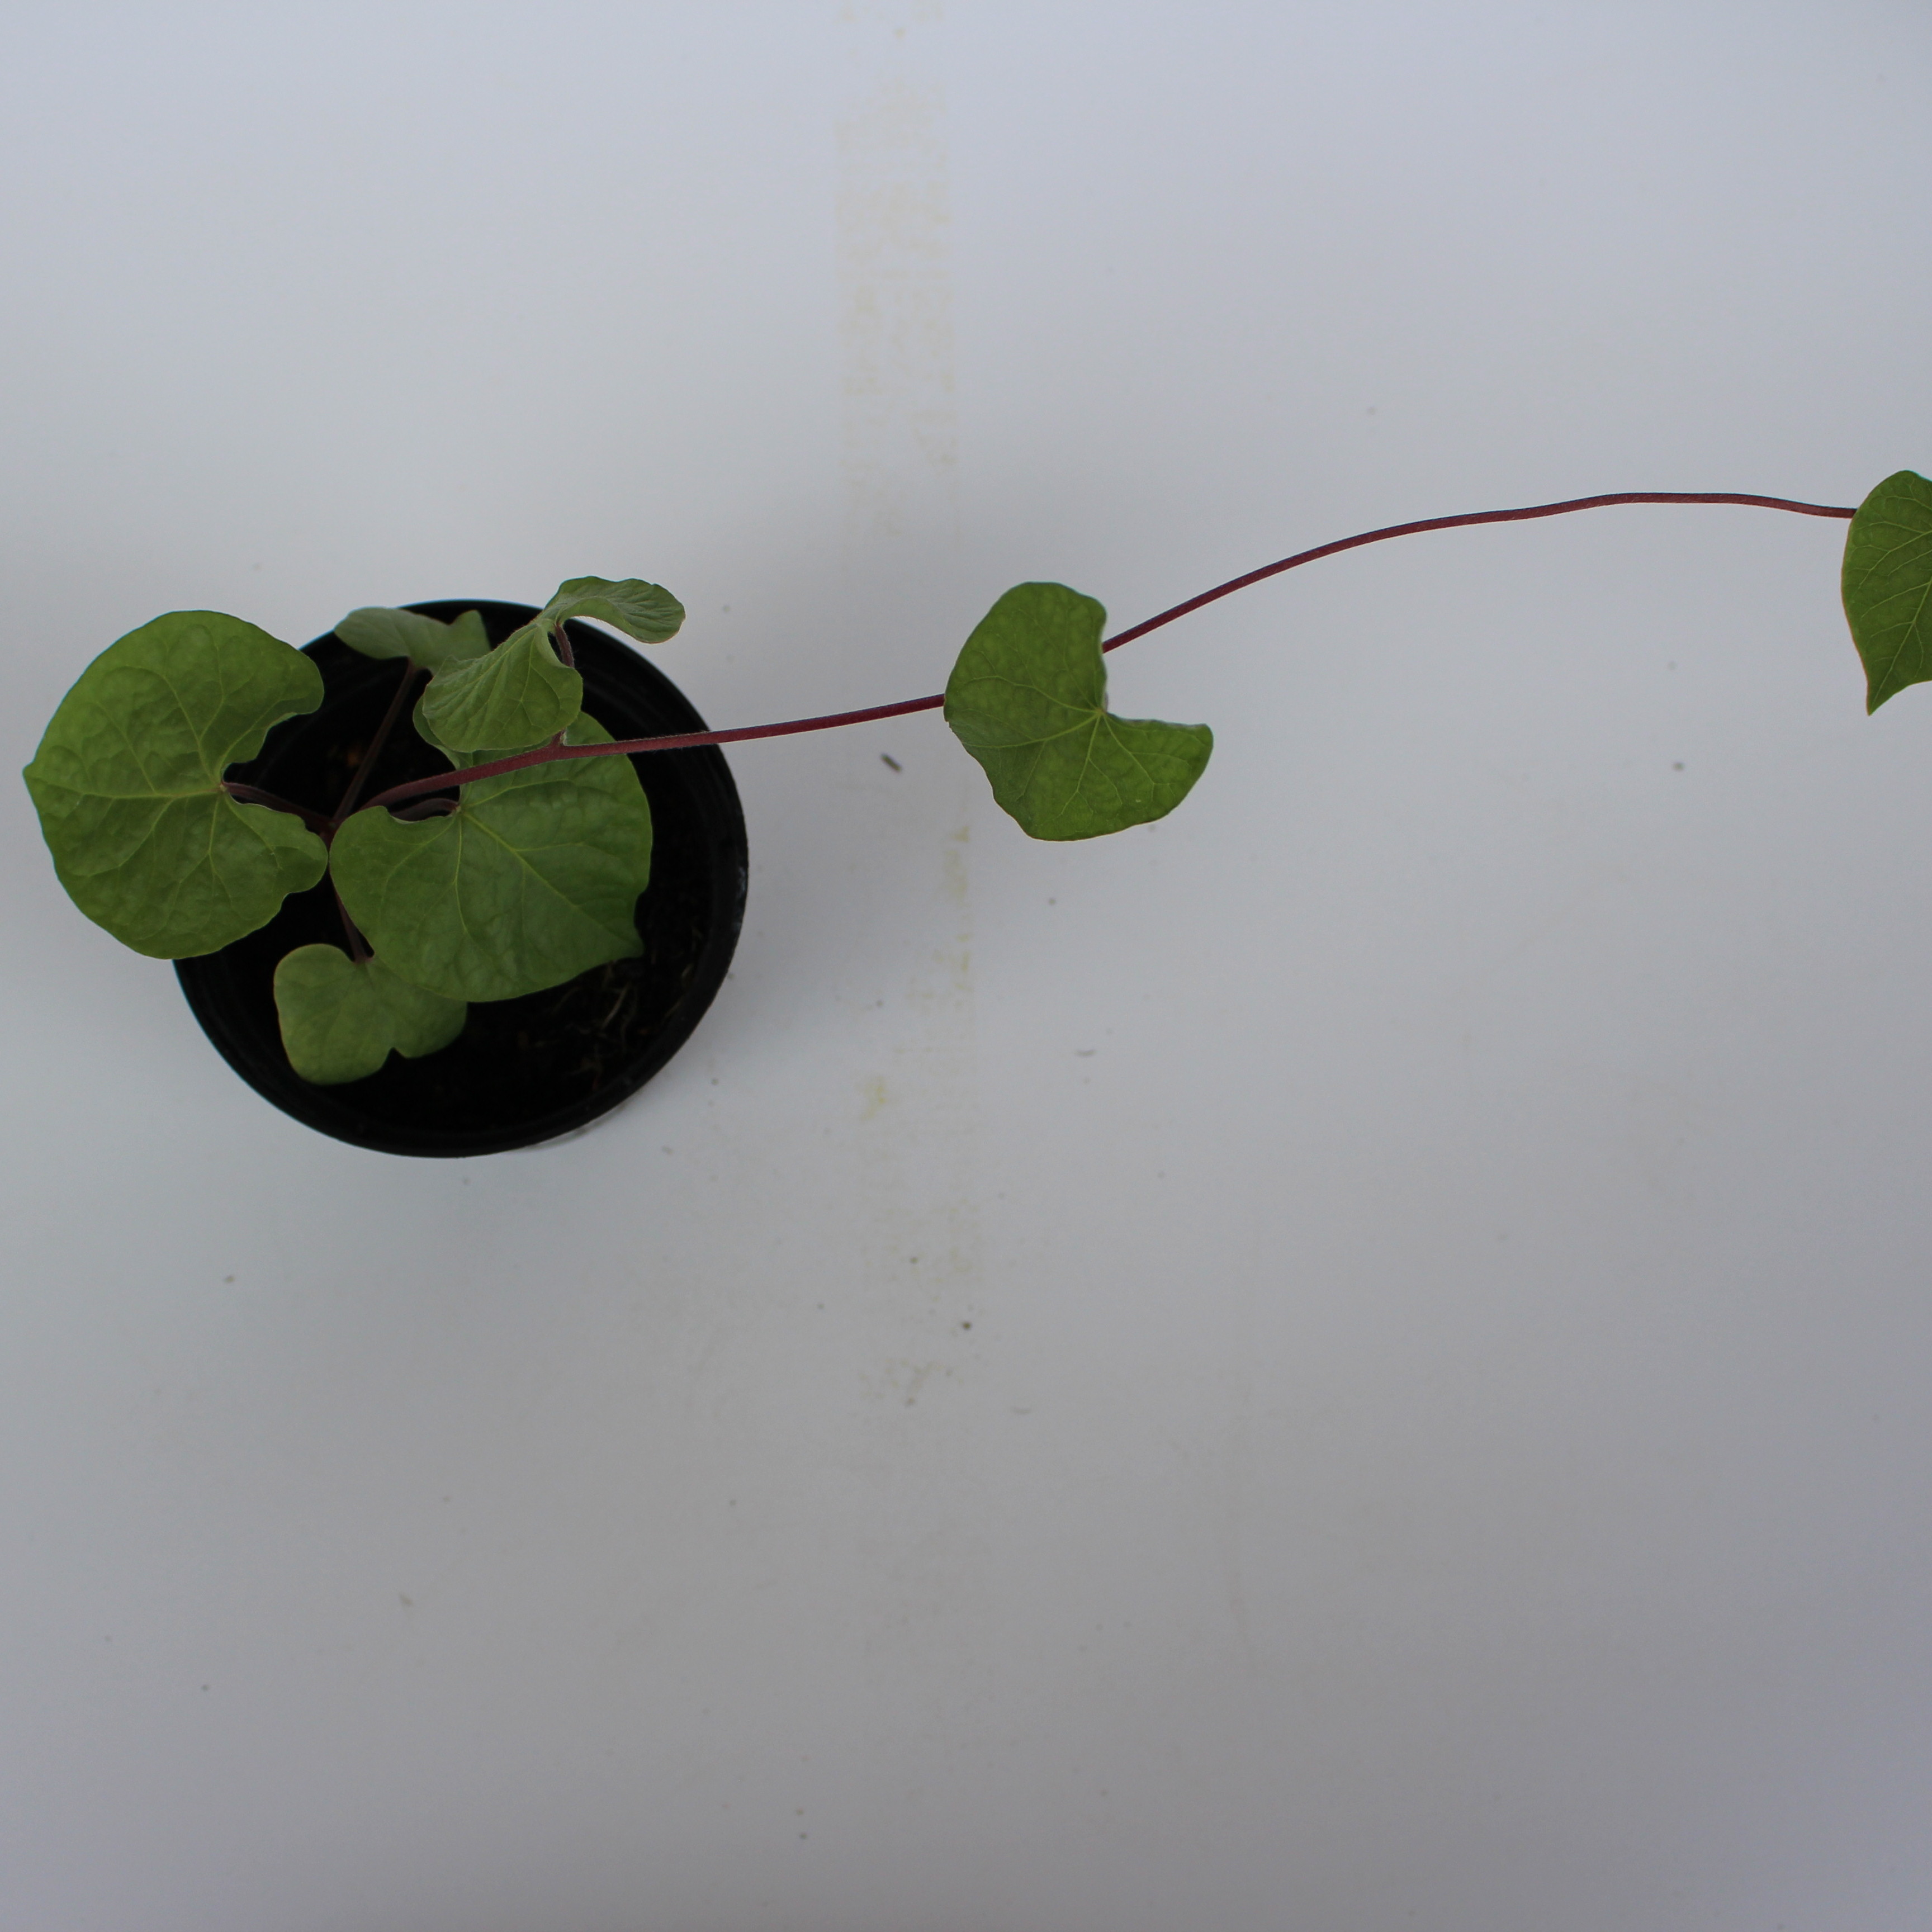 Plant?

Convolvulus arvensis
